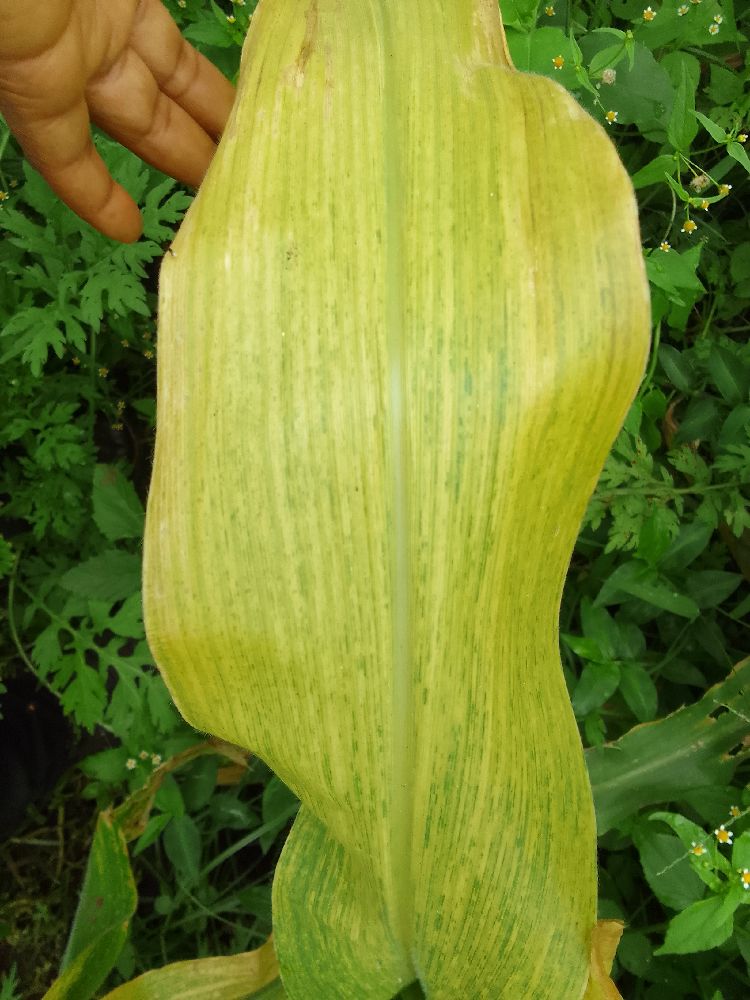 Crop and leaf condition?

maize, maize lethal necrosis
